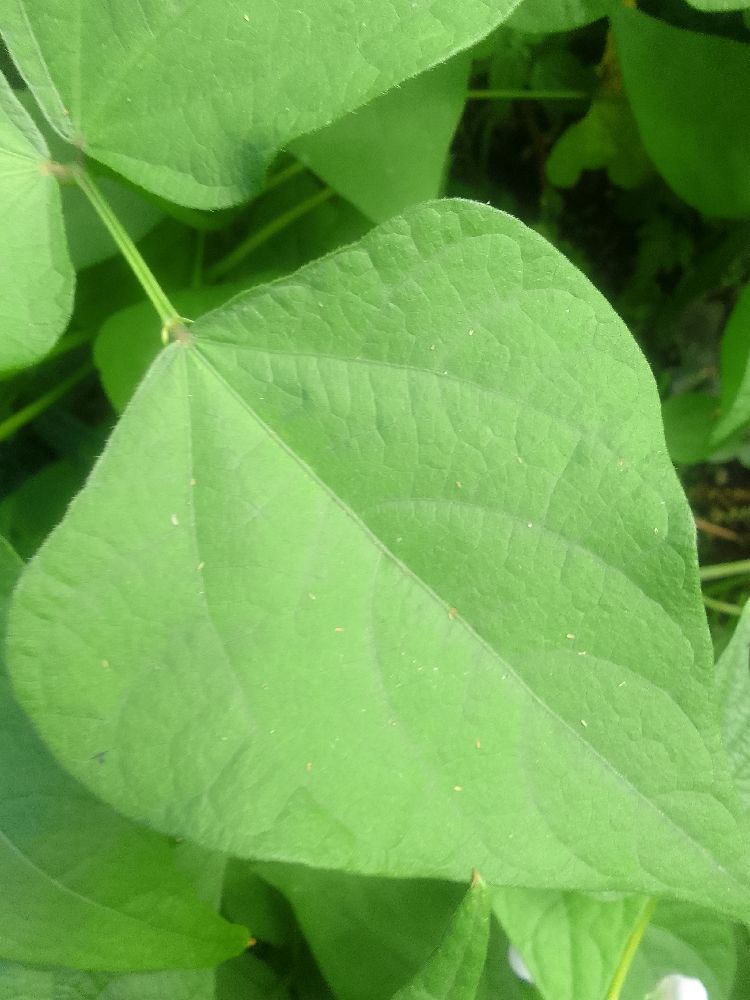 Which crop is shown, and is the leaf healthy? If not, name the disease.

common bean, healthy
